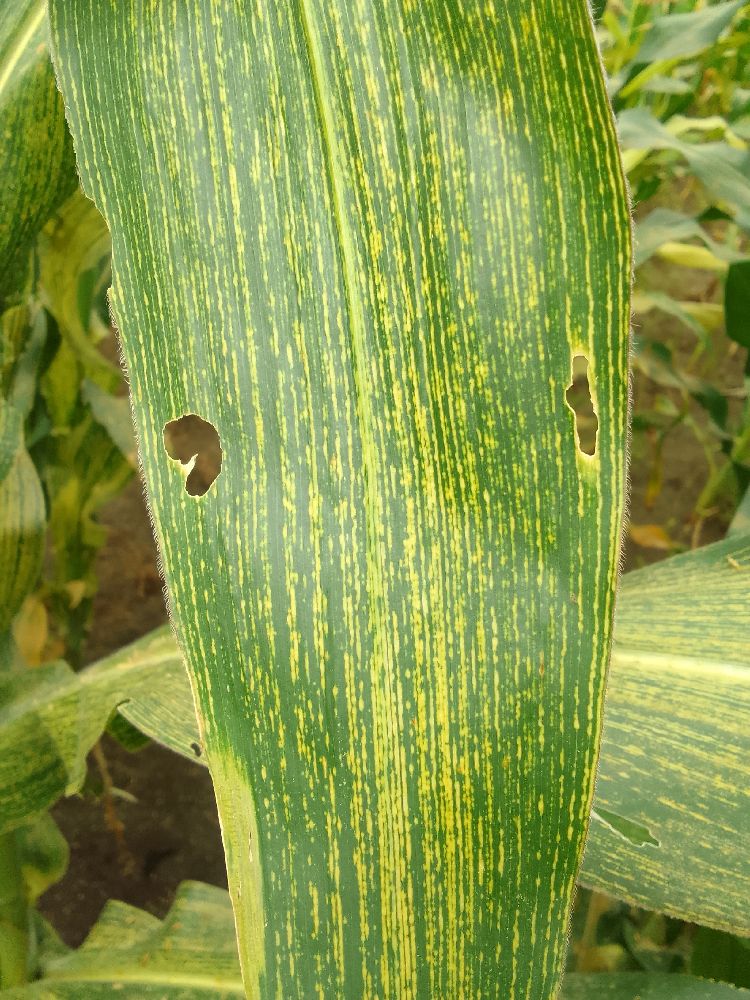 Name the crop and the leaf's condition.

maize, maize streak virus
